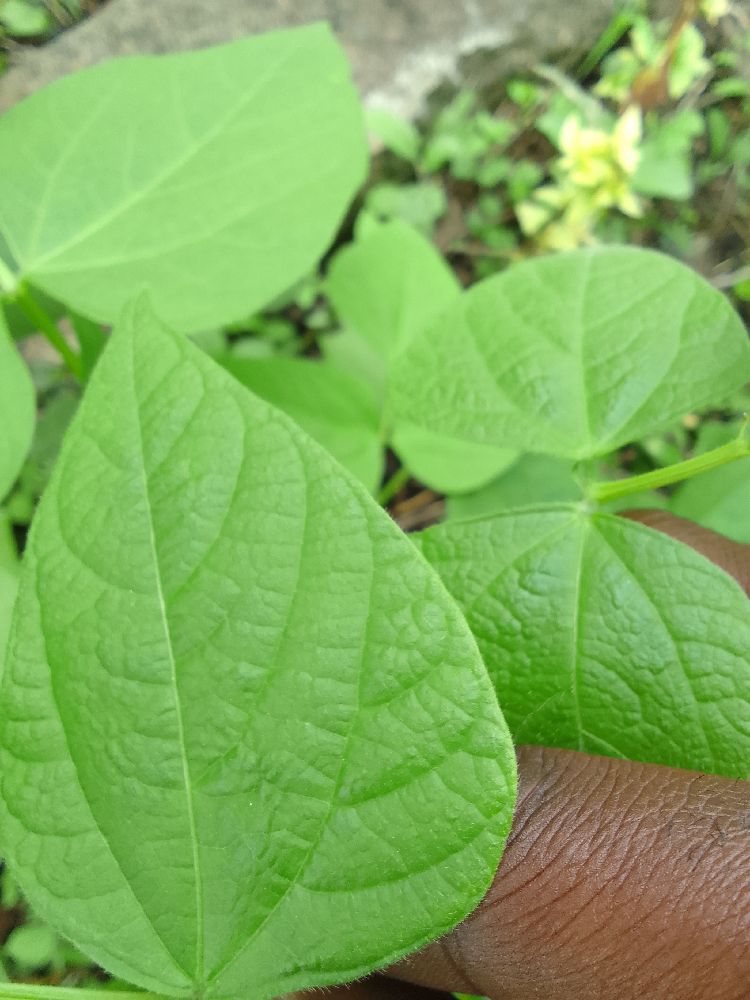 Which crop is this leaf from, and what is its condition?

common bean, healthy
